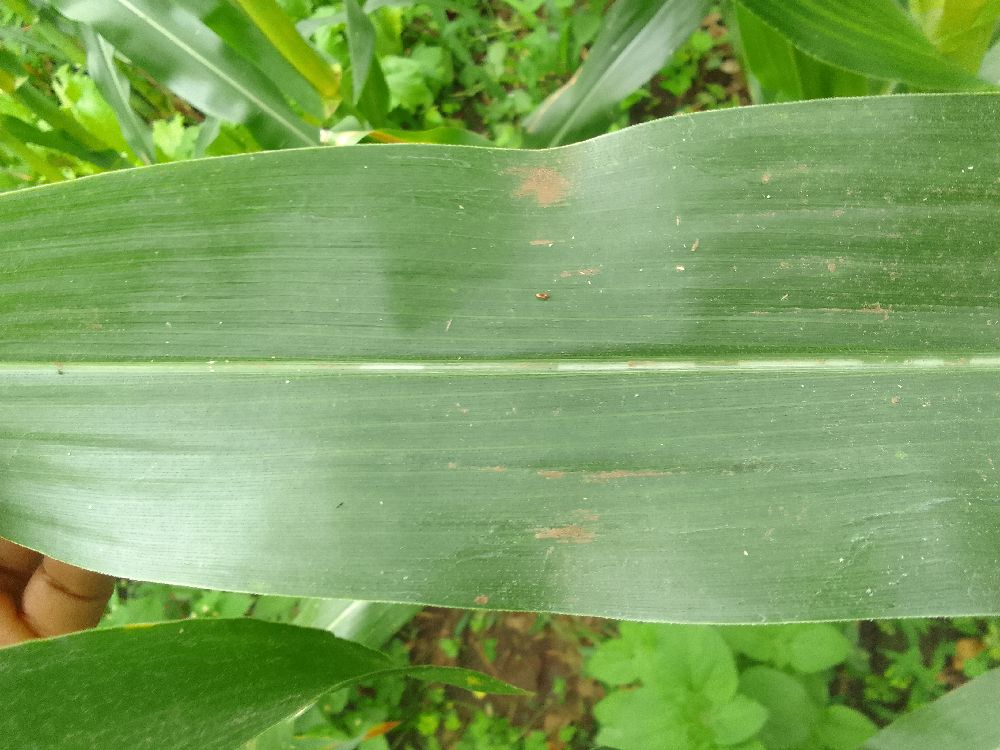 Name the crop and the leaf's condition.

maize, healthy
